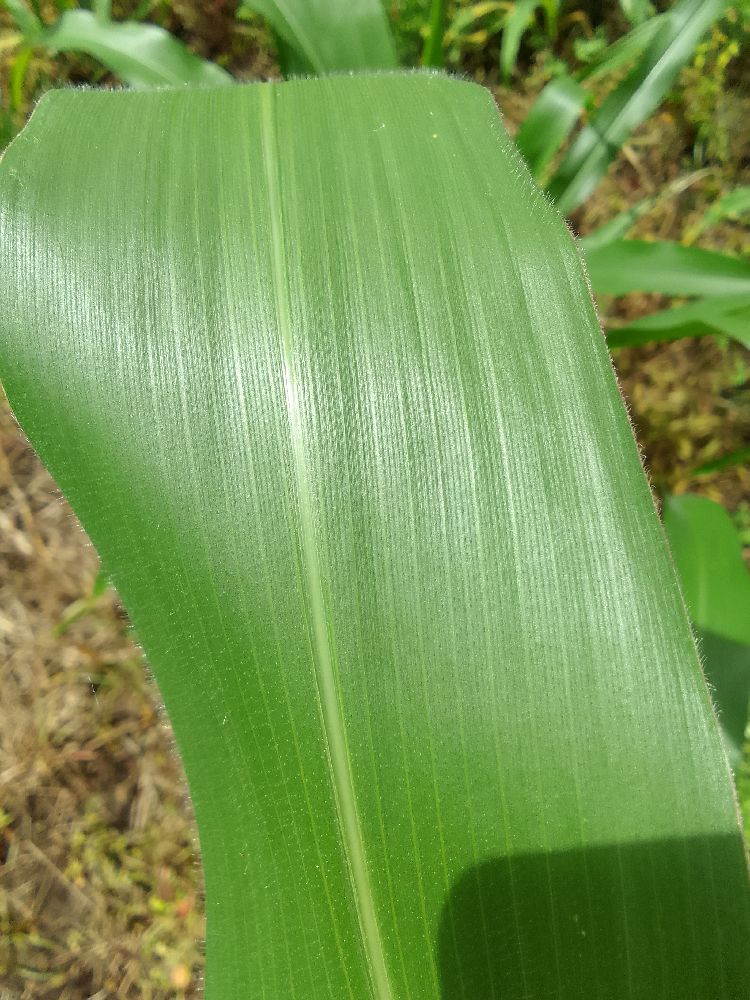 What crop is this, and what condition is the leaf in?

maize, healthy
